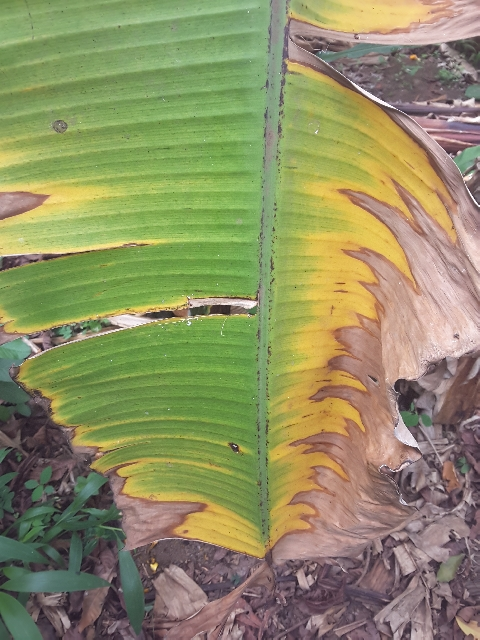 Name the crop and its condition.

banana, fusarium wilt race 1
